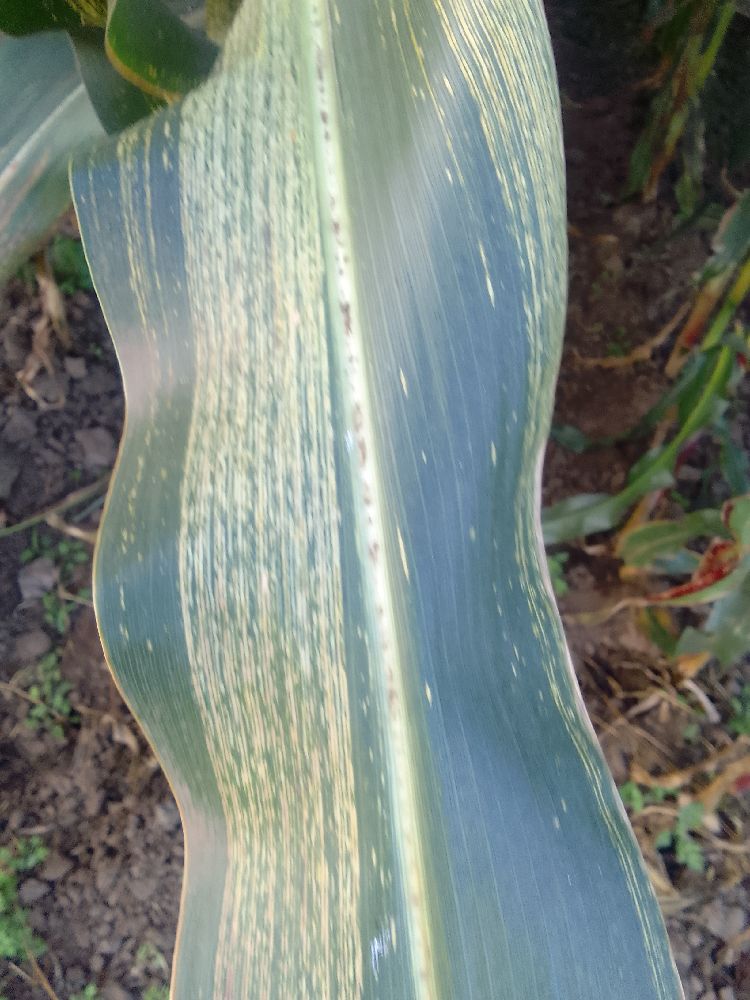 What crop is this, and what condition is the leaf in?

maize, maize streak virus
